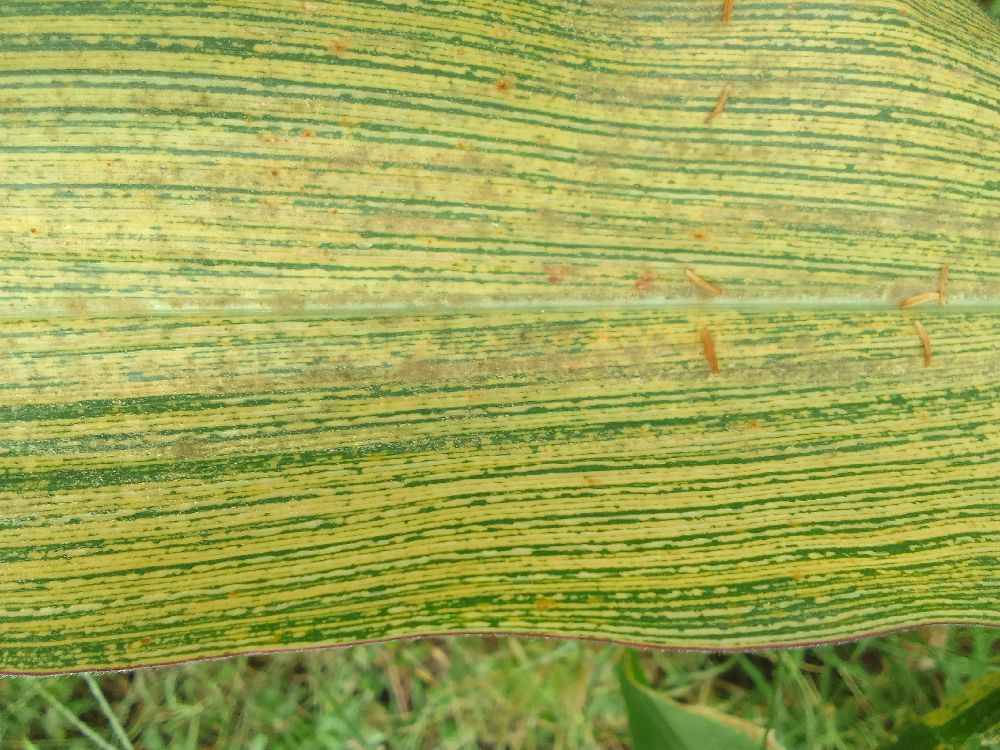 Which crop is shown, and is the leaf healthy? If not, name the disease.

maize, maize streak virus
